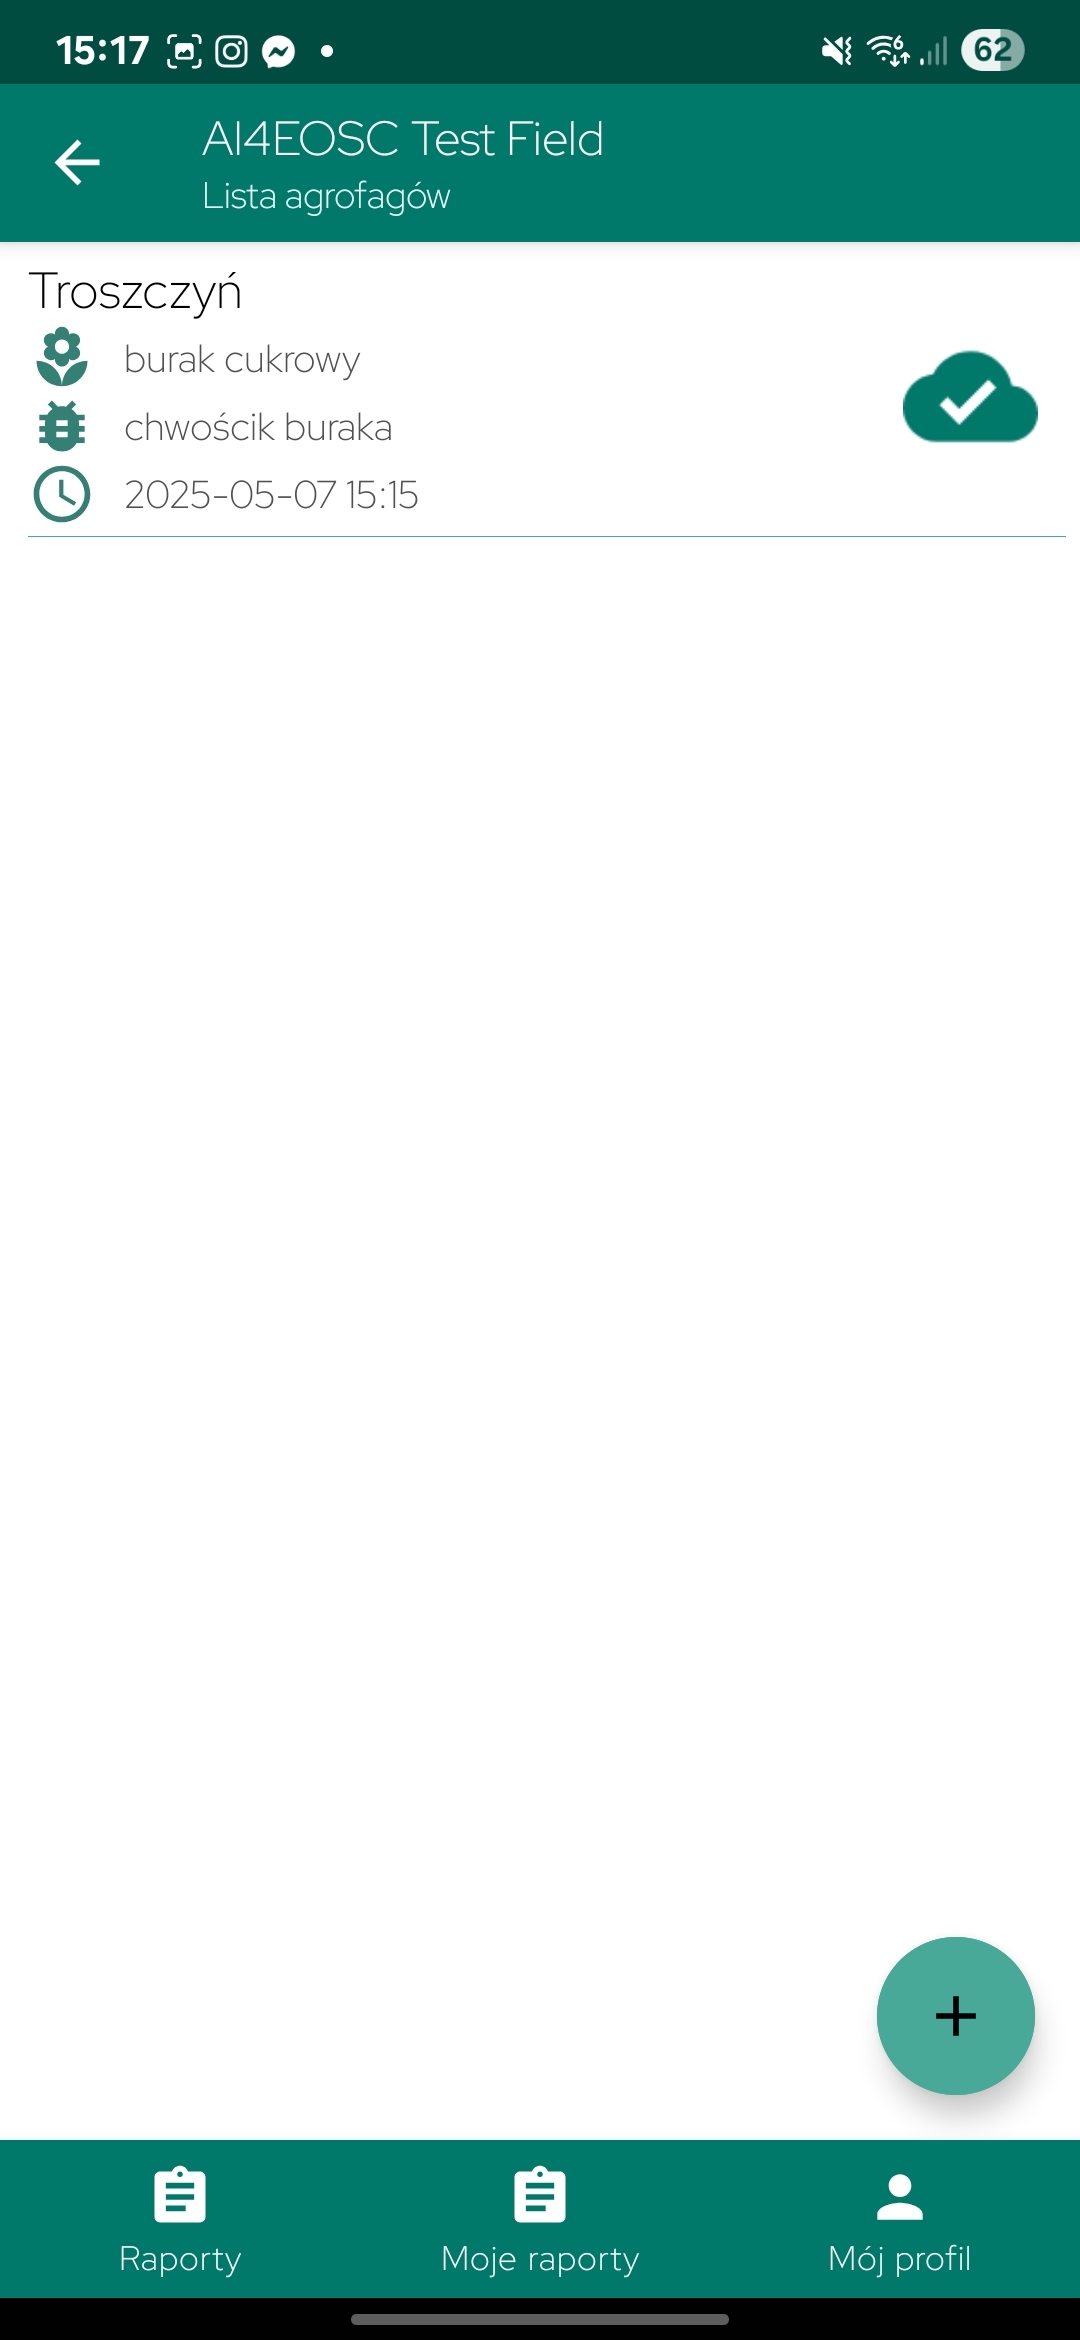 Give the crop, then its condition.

beet, unaffected
